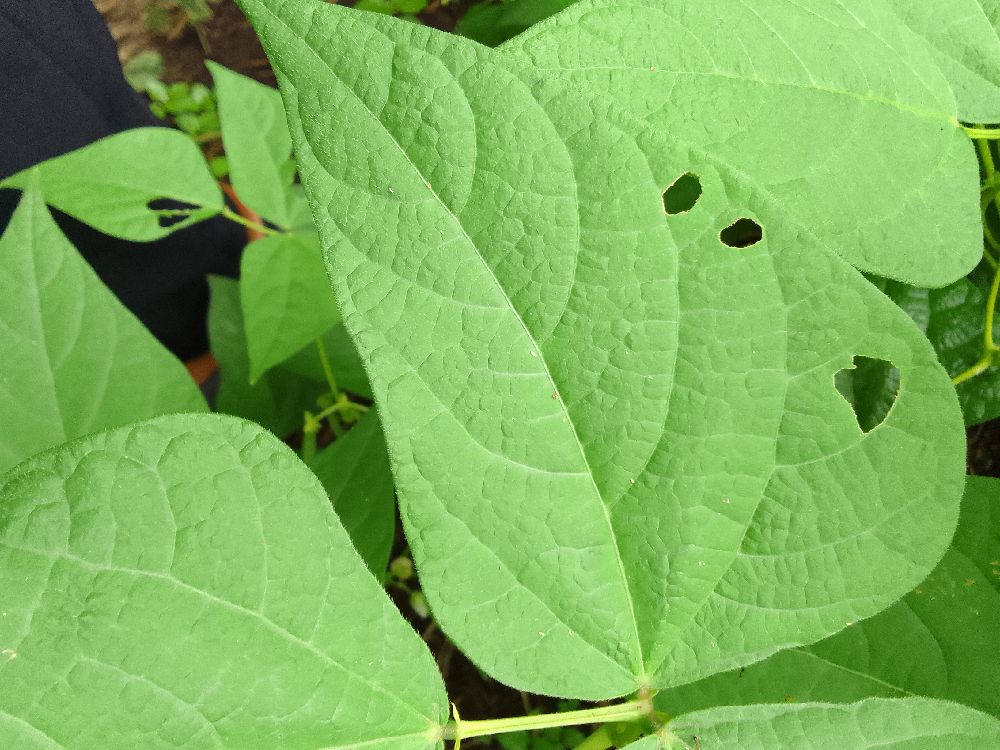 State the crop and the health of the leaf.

common bean, healthy
